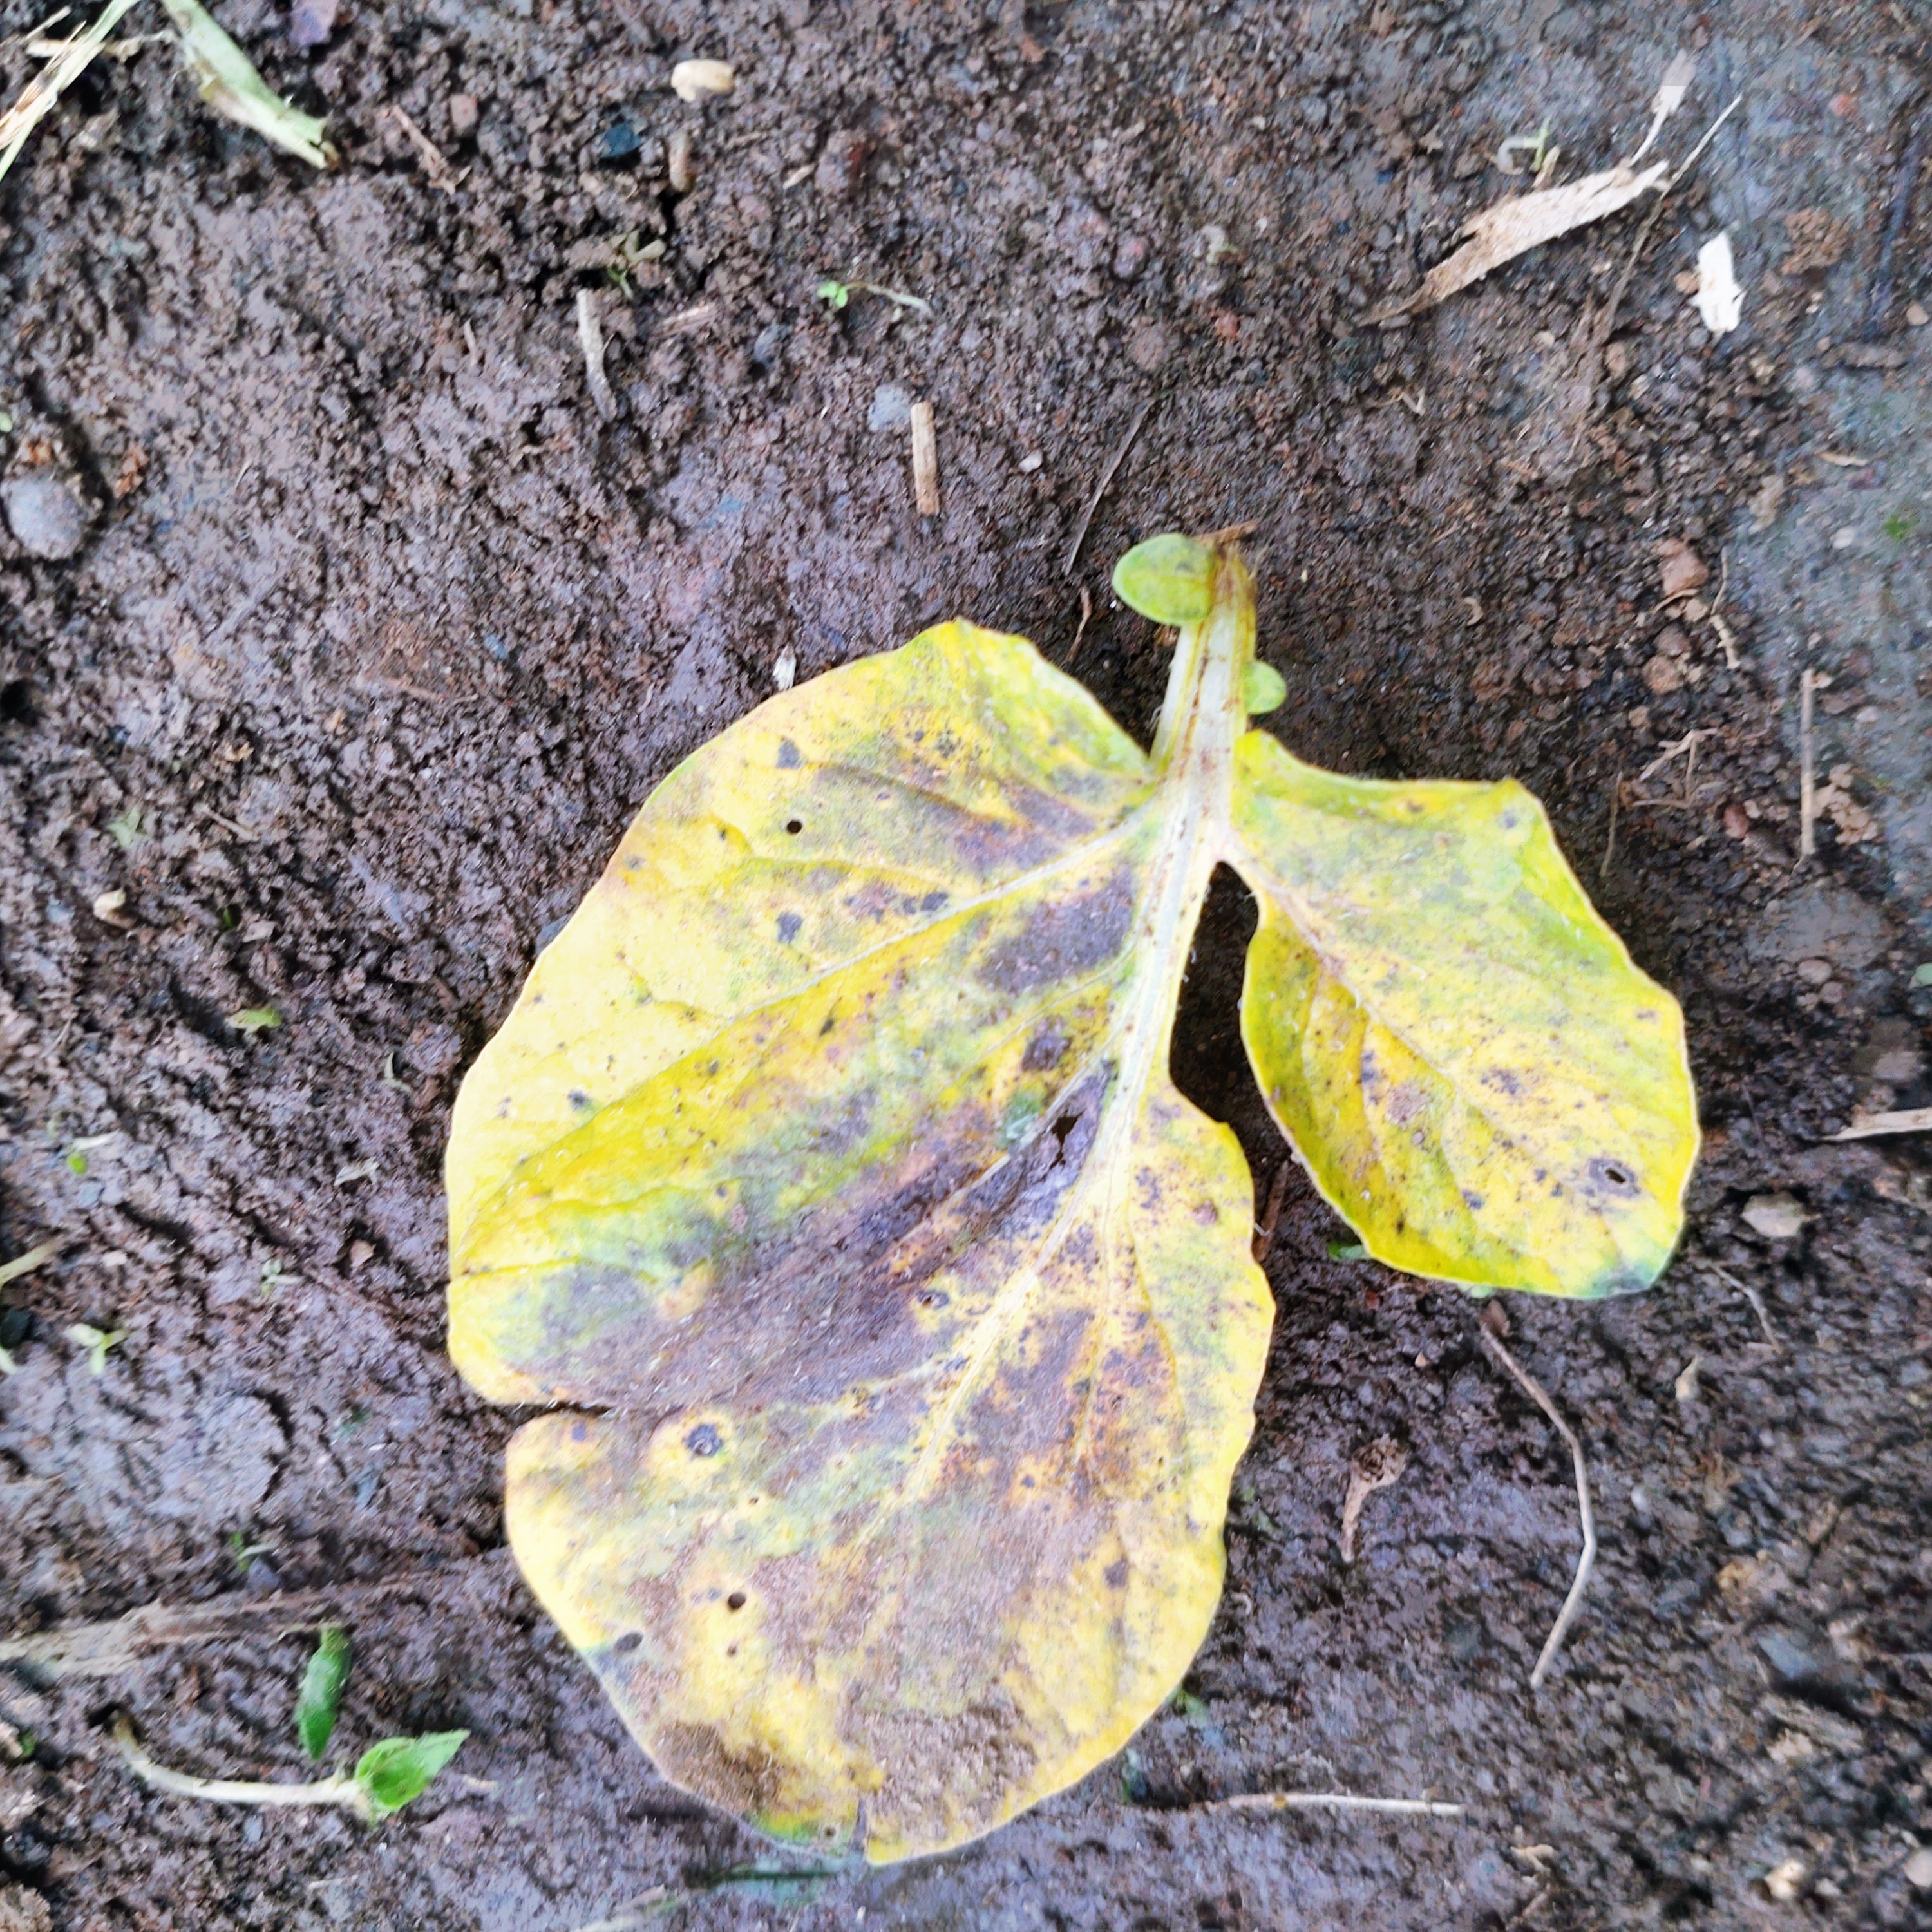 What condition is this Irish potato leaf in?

late blight
